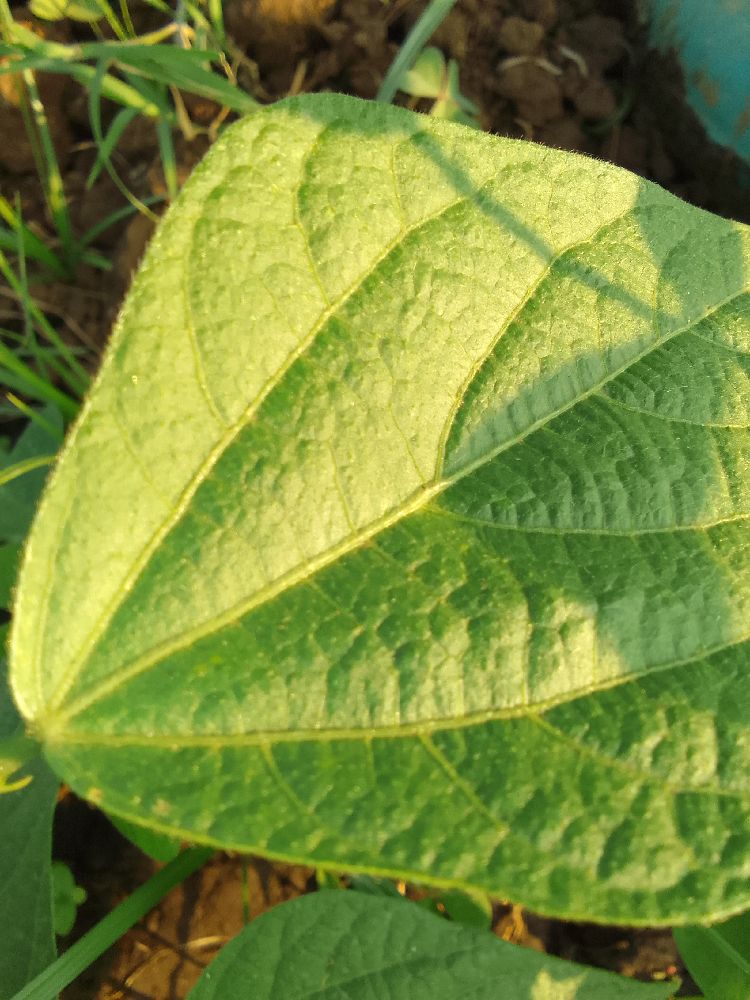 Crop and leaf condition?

common bean, healthy
